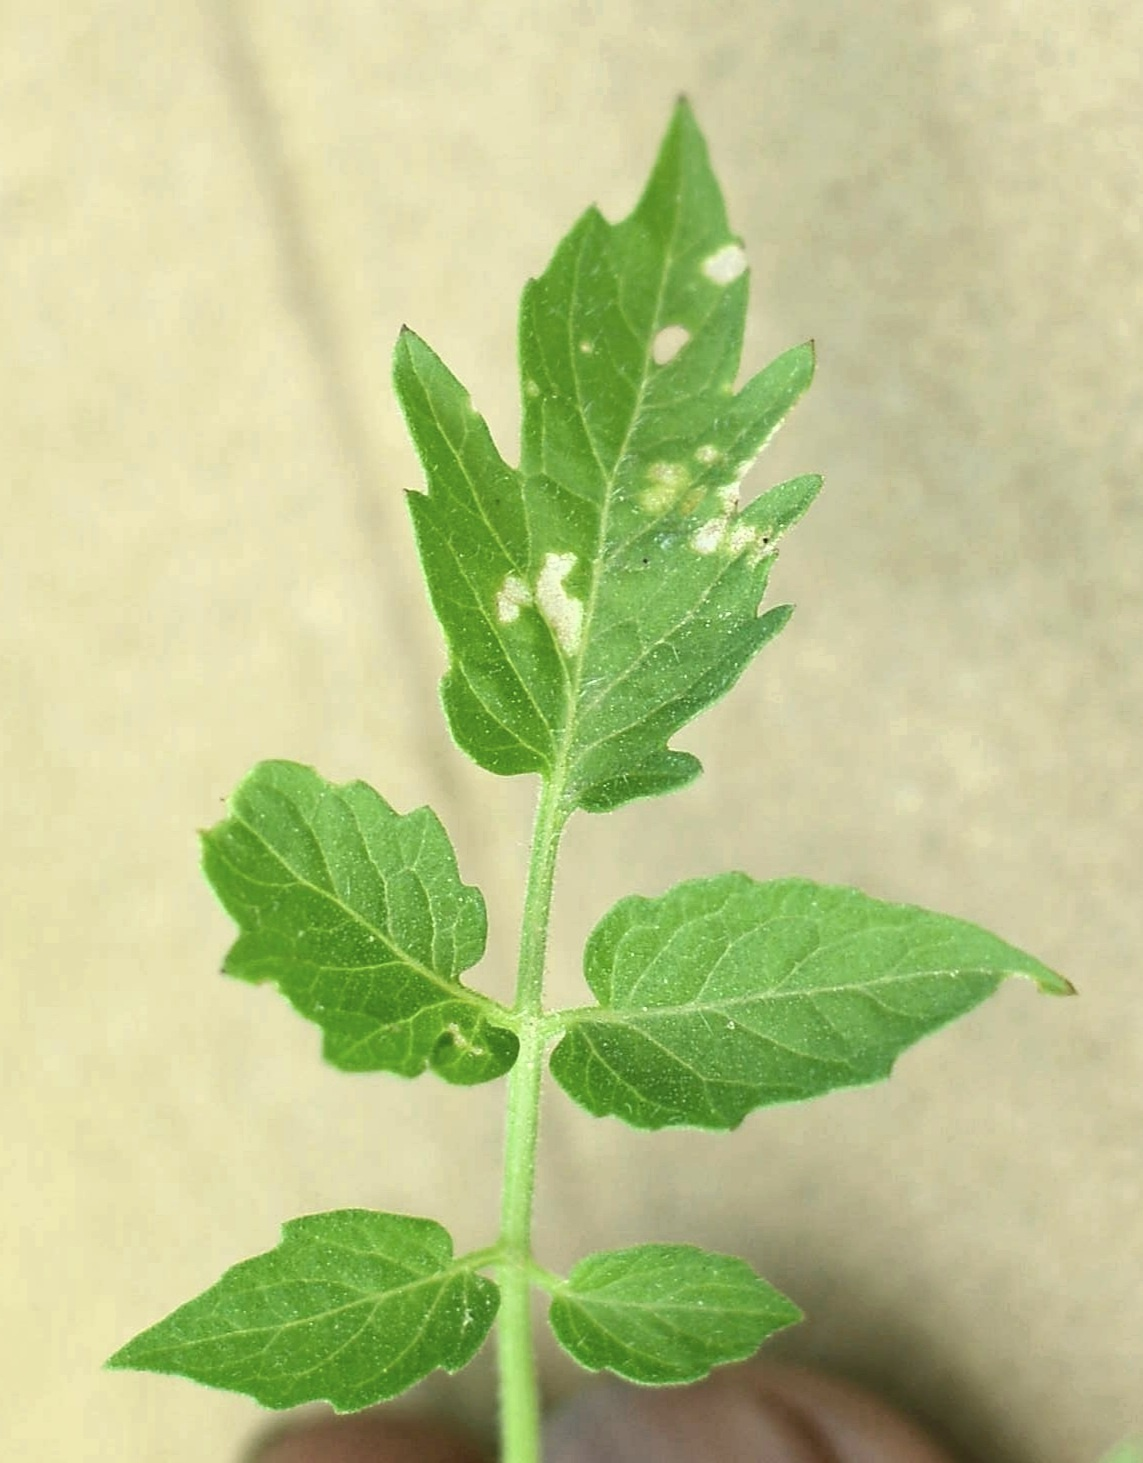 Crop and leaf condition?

tomato, infected
